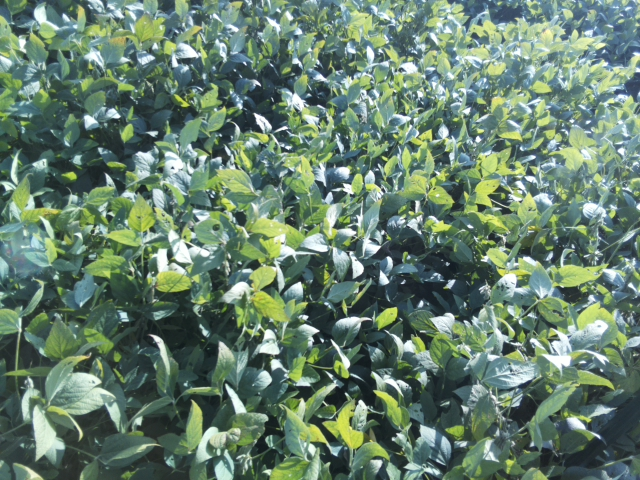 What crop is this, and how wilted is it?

soybean, slight leaflet or petiole turgor loss in upper canopy
